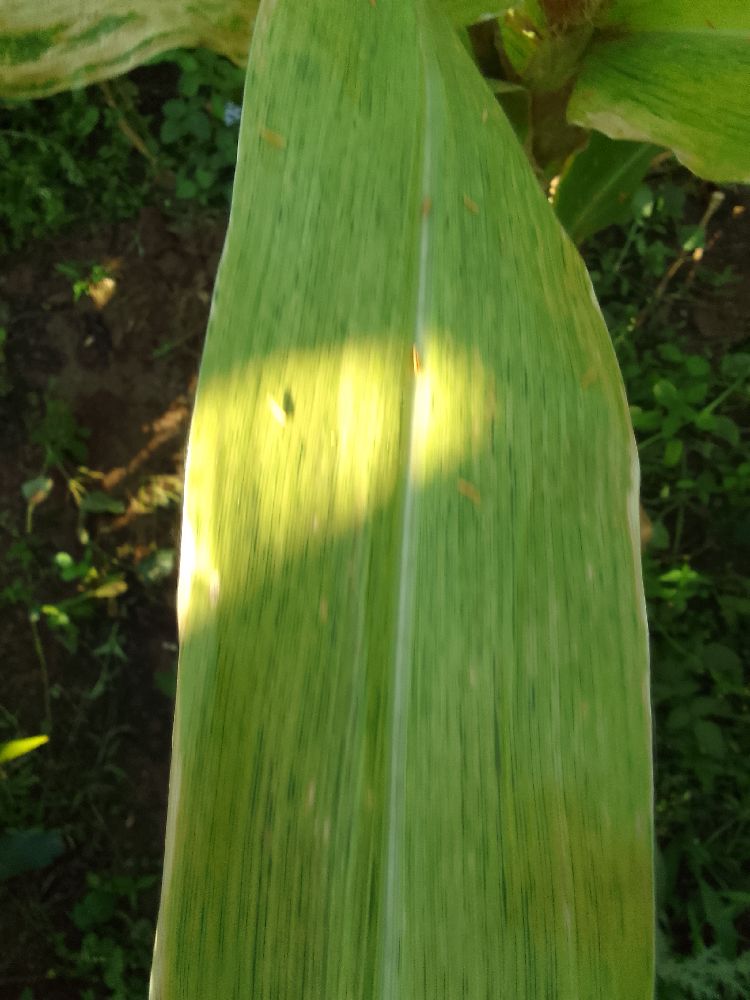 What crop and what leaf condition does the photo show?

maize, maize lethal necrosis
